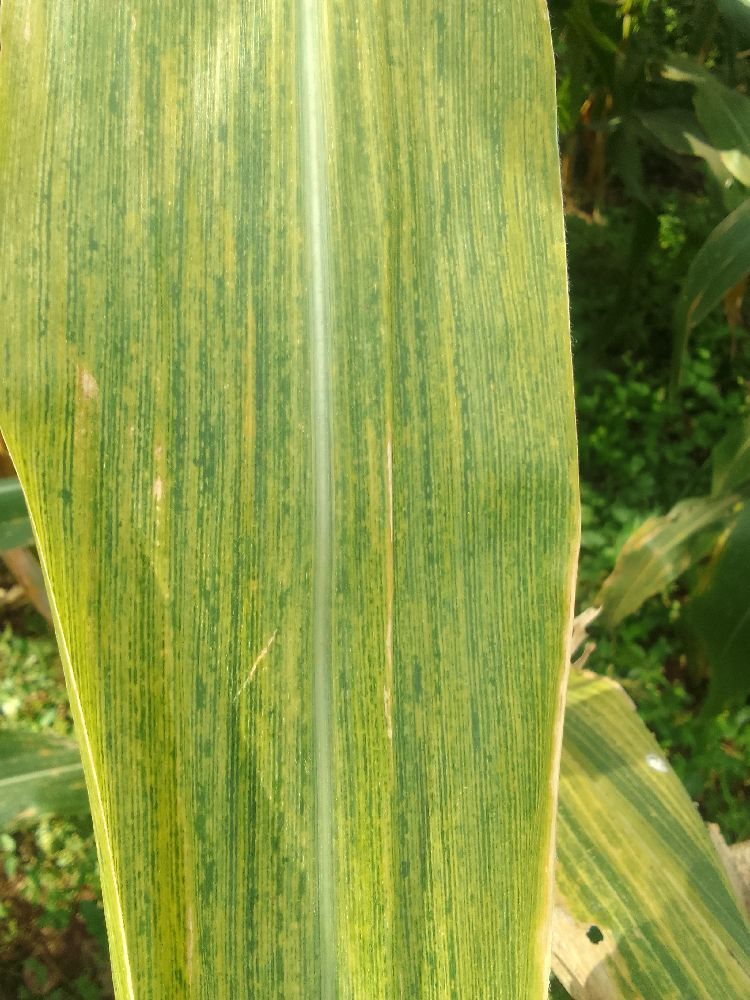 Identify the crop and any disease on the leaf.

maize, maize lethal necrosis
